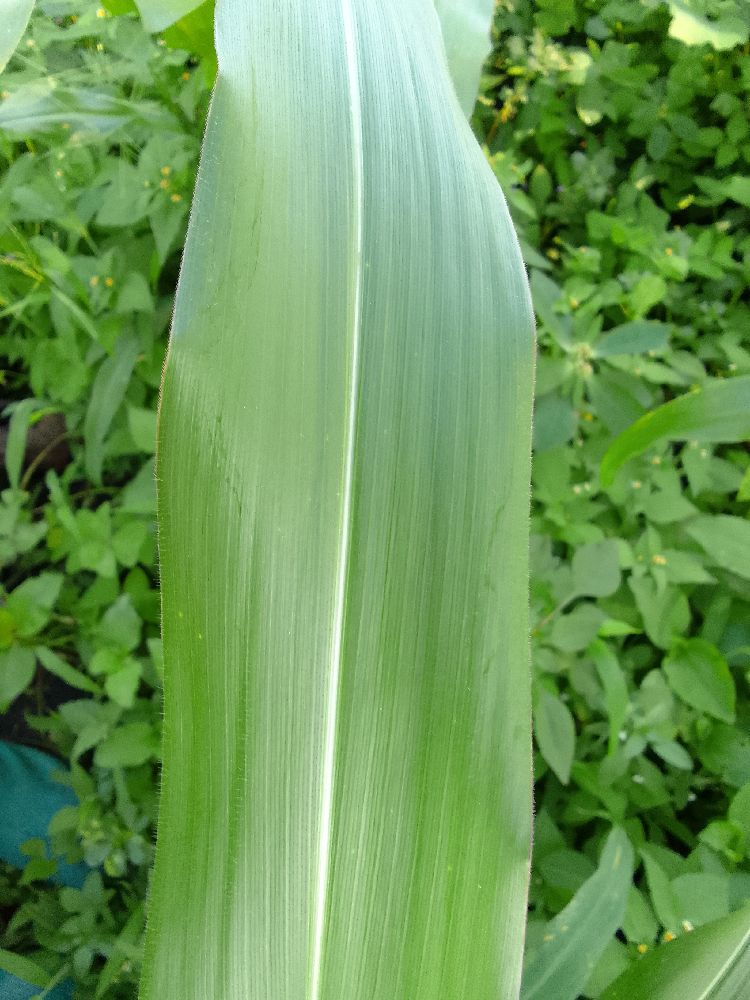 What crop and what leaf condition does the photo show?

maize, healthy
